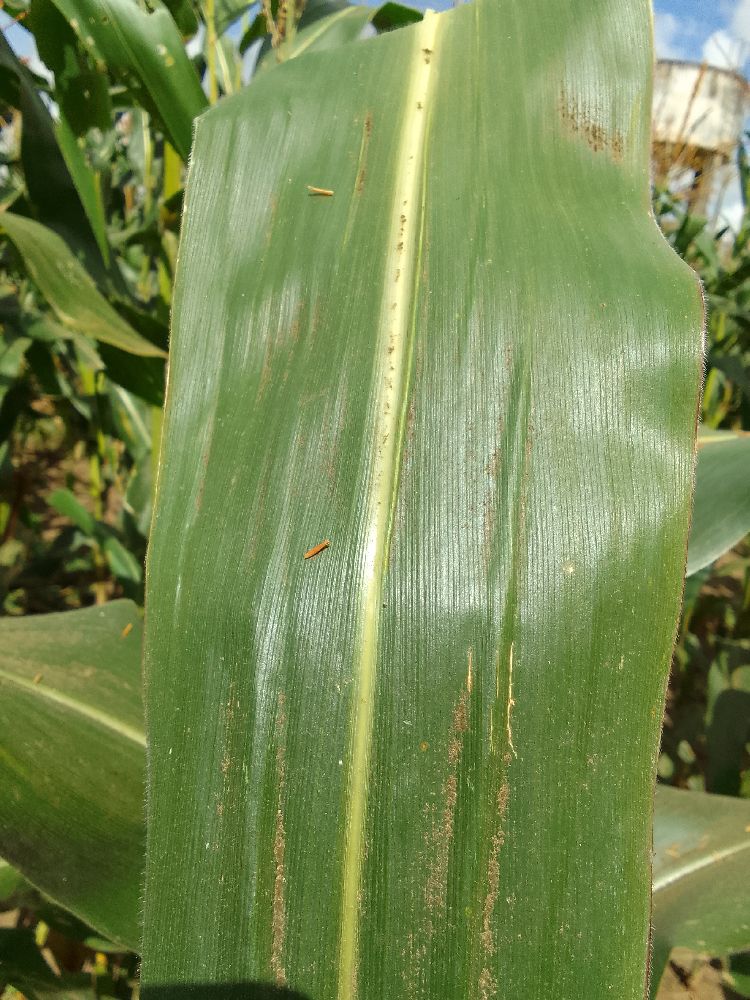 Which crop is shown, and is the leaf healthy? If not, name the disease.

maize, healthy
